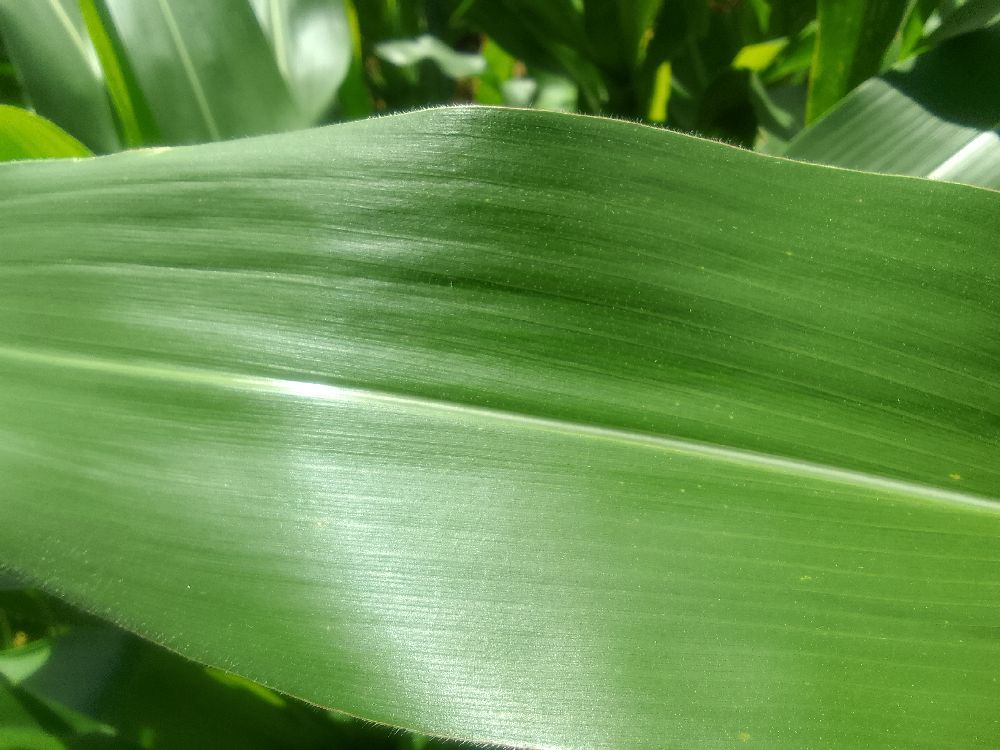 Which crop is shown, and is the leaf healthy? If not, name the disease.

maize, healthy
